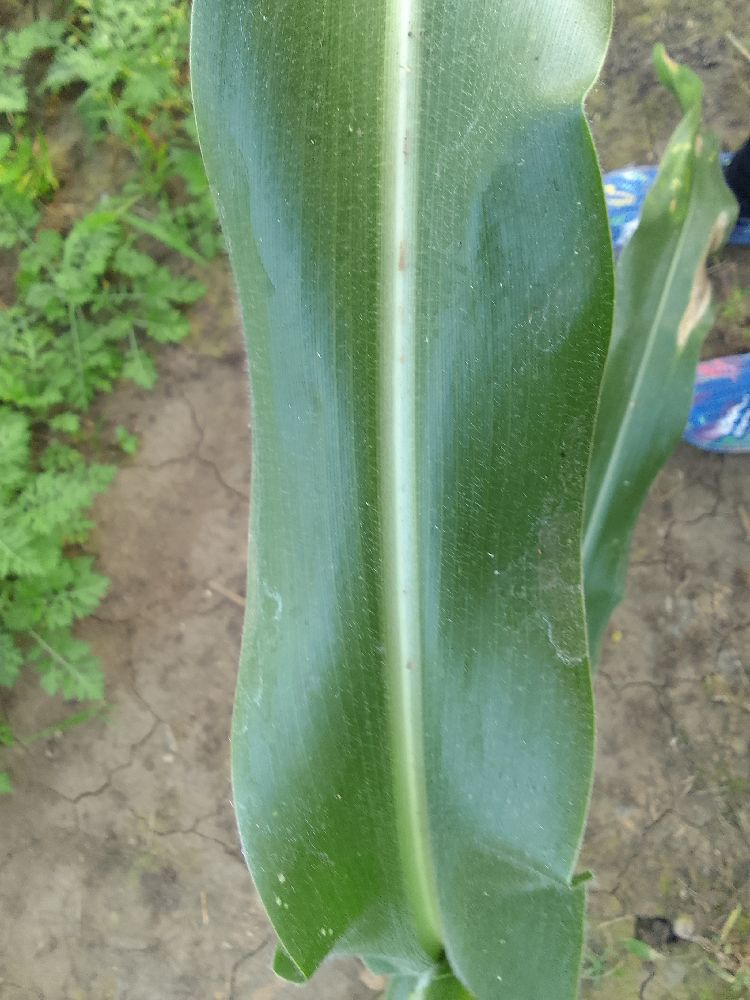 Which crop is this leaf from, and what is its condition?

maize, healthy
